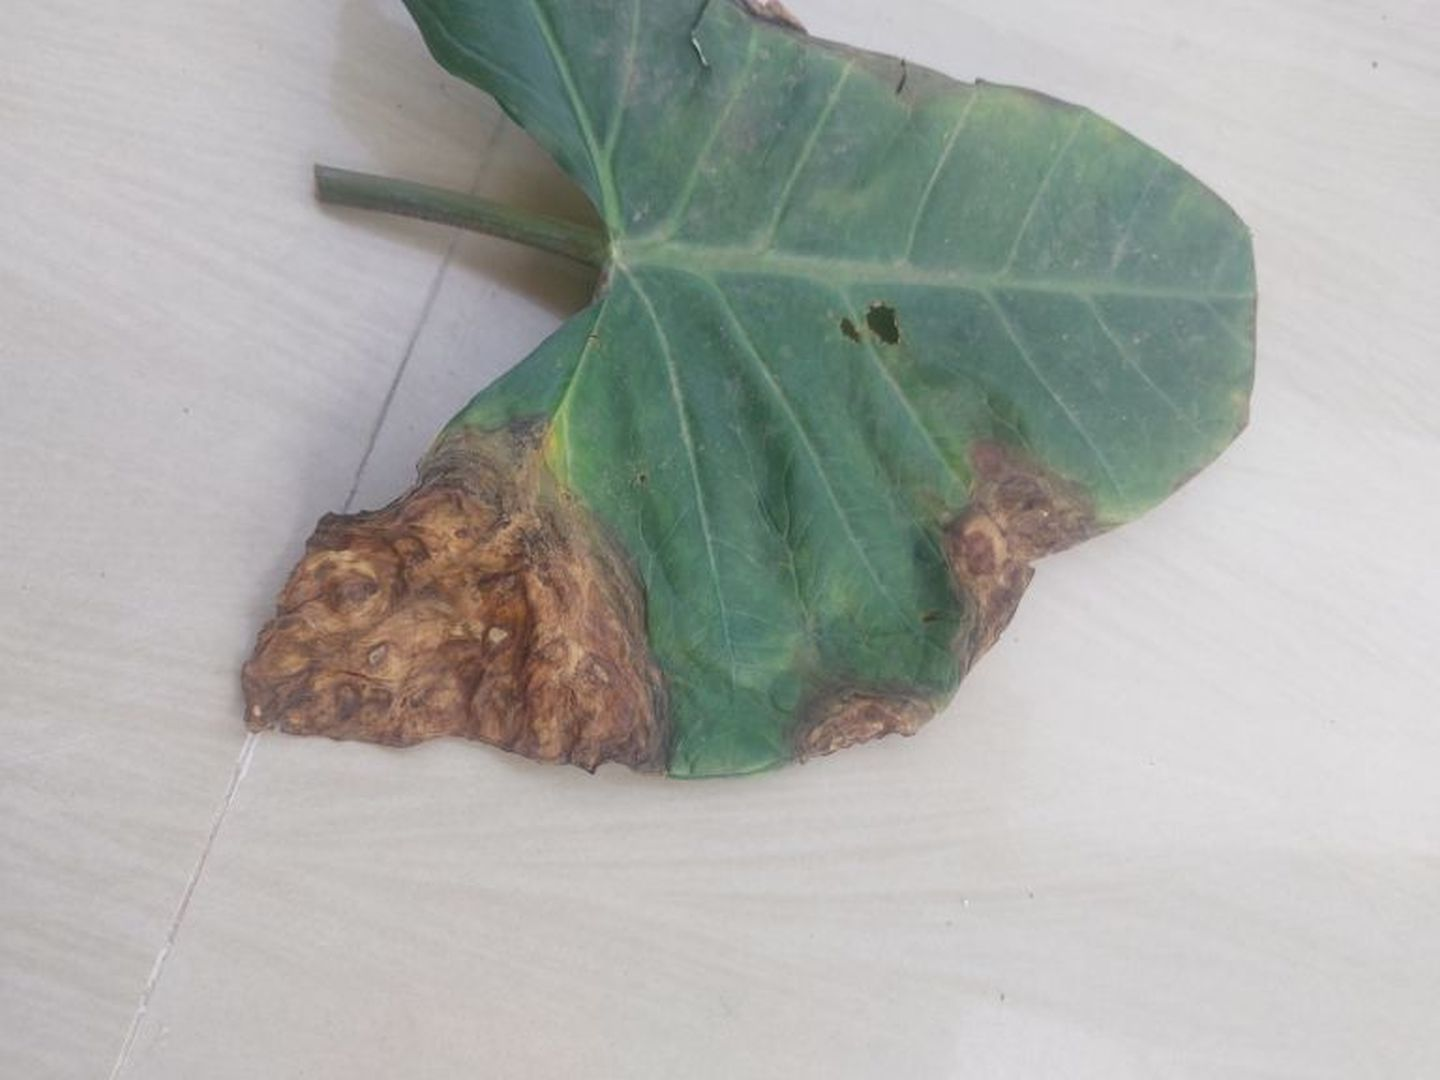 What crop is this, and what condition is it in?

taro, leaf blight
